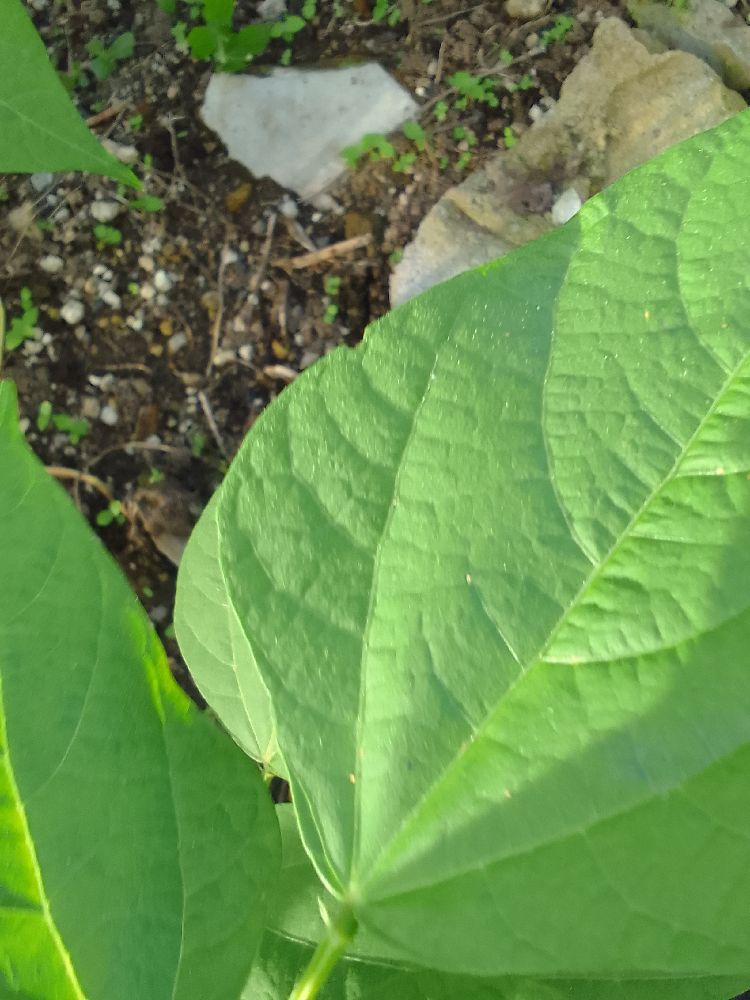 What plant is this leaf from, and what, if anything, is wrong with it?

common bean, healthy
